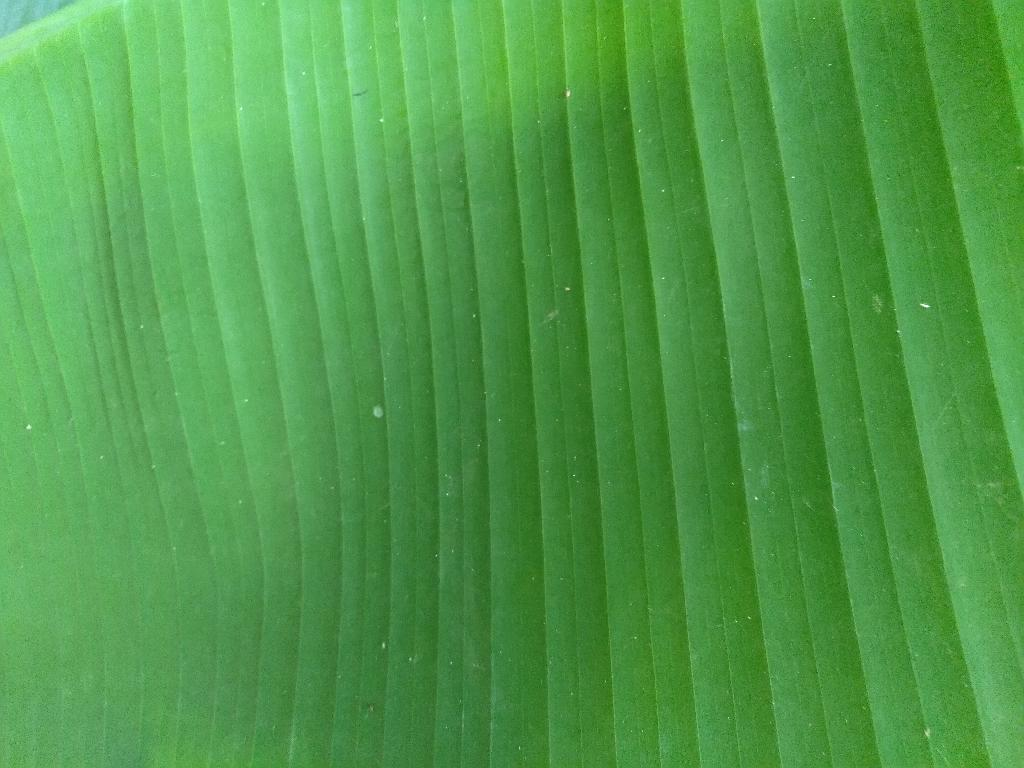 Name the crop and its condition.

banana, healthy
